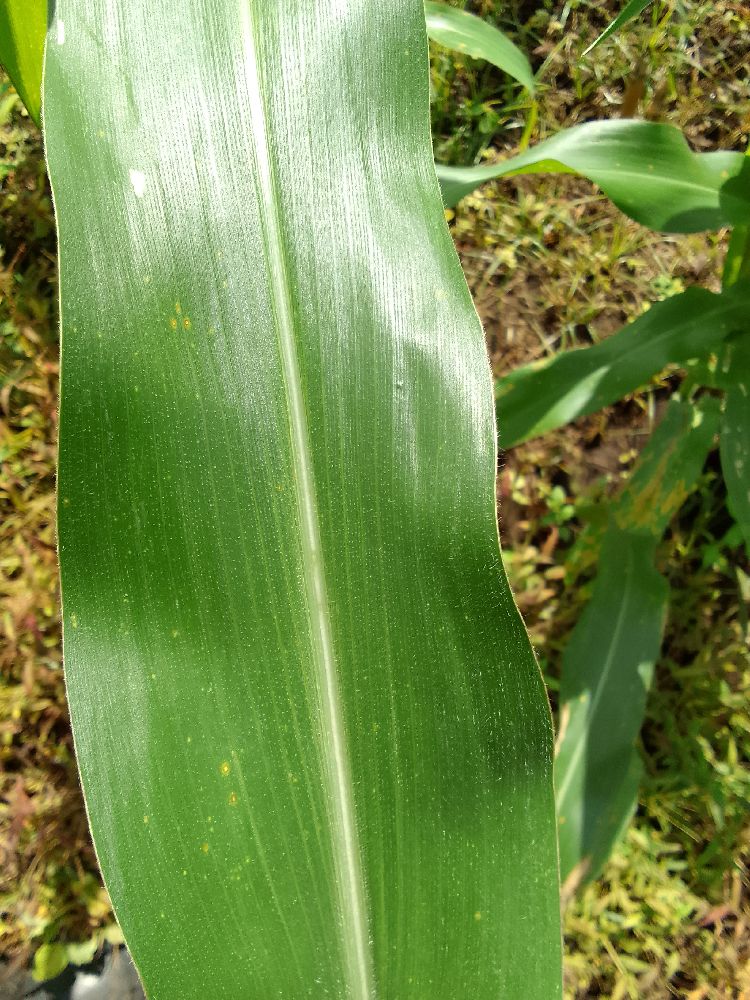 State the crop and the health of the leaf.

maize, healthy
